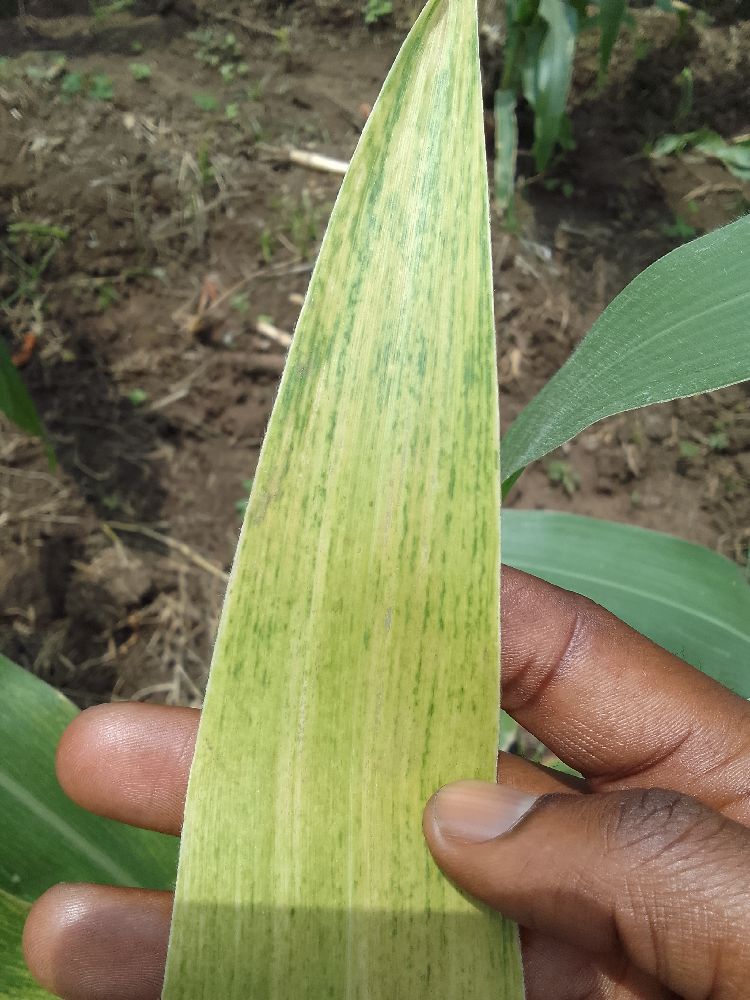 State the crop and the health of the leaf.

maize, maize lethal necrosis
